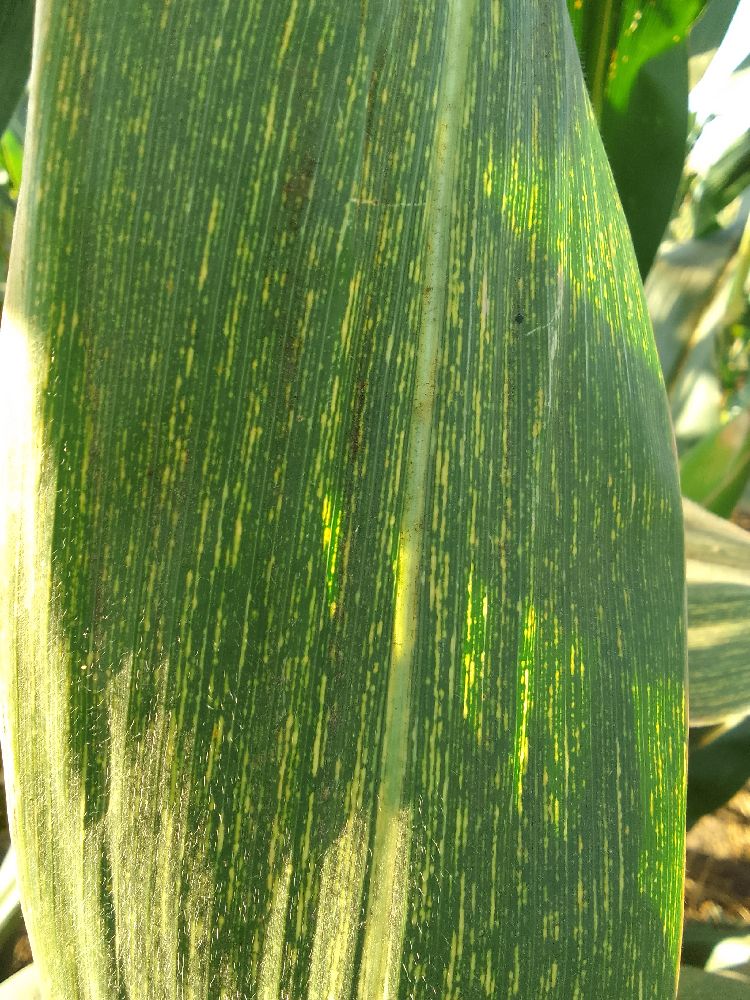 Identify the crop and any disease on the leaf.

maize, maize streak virus
